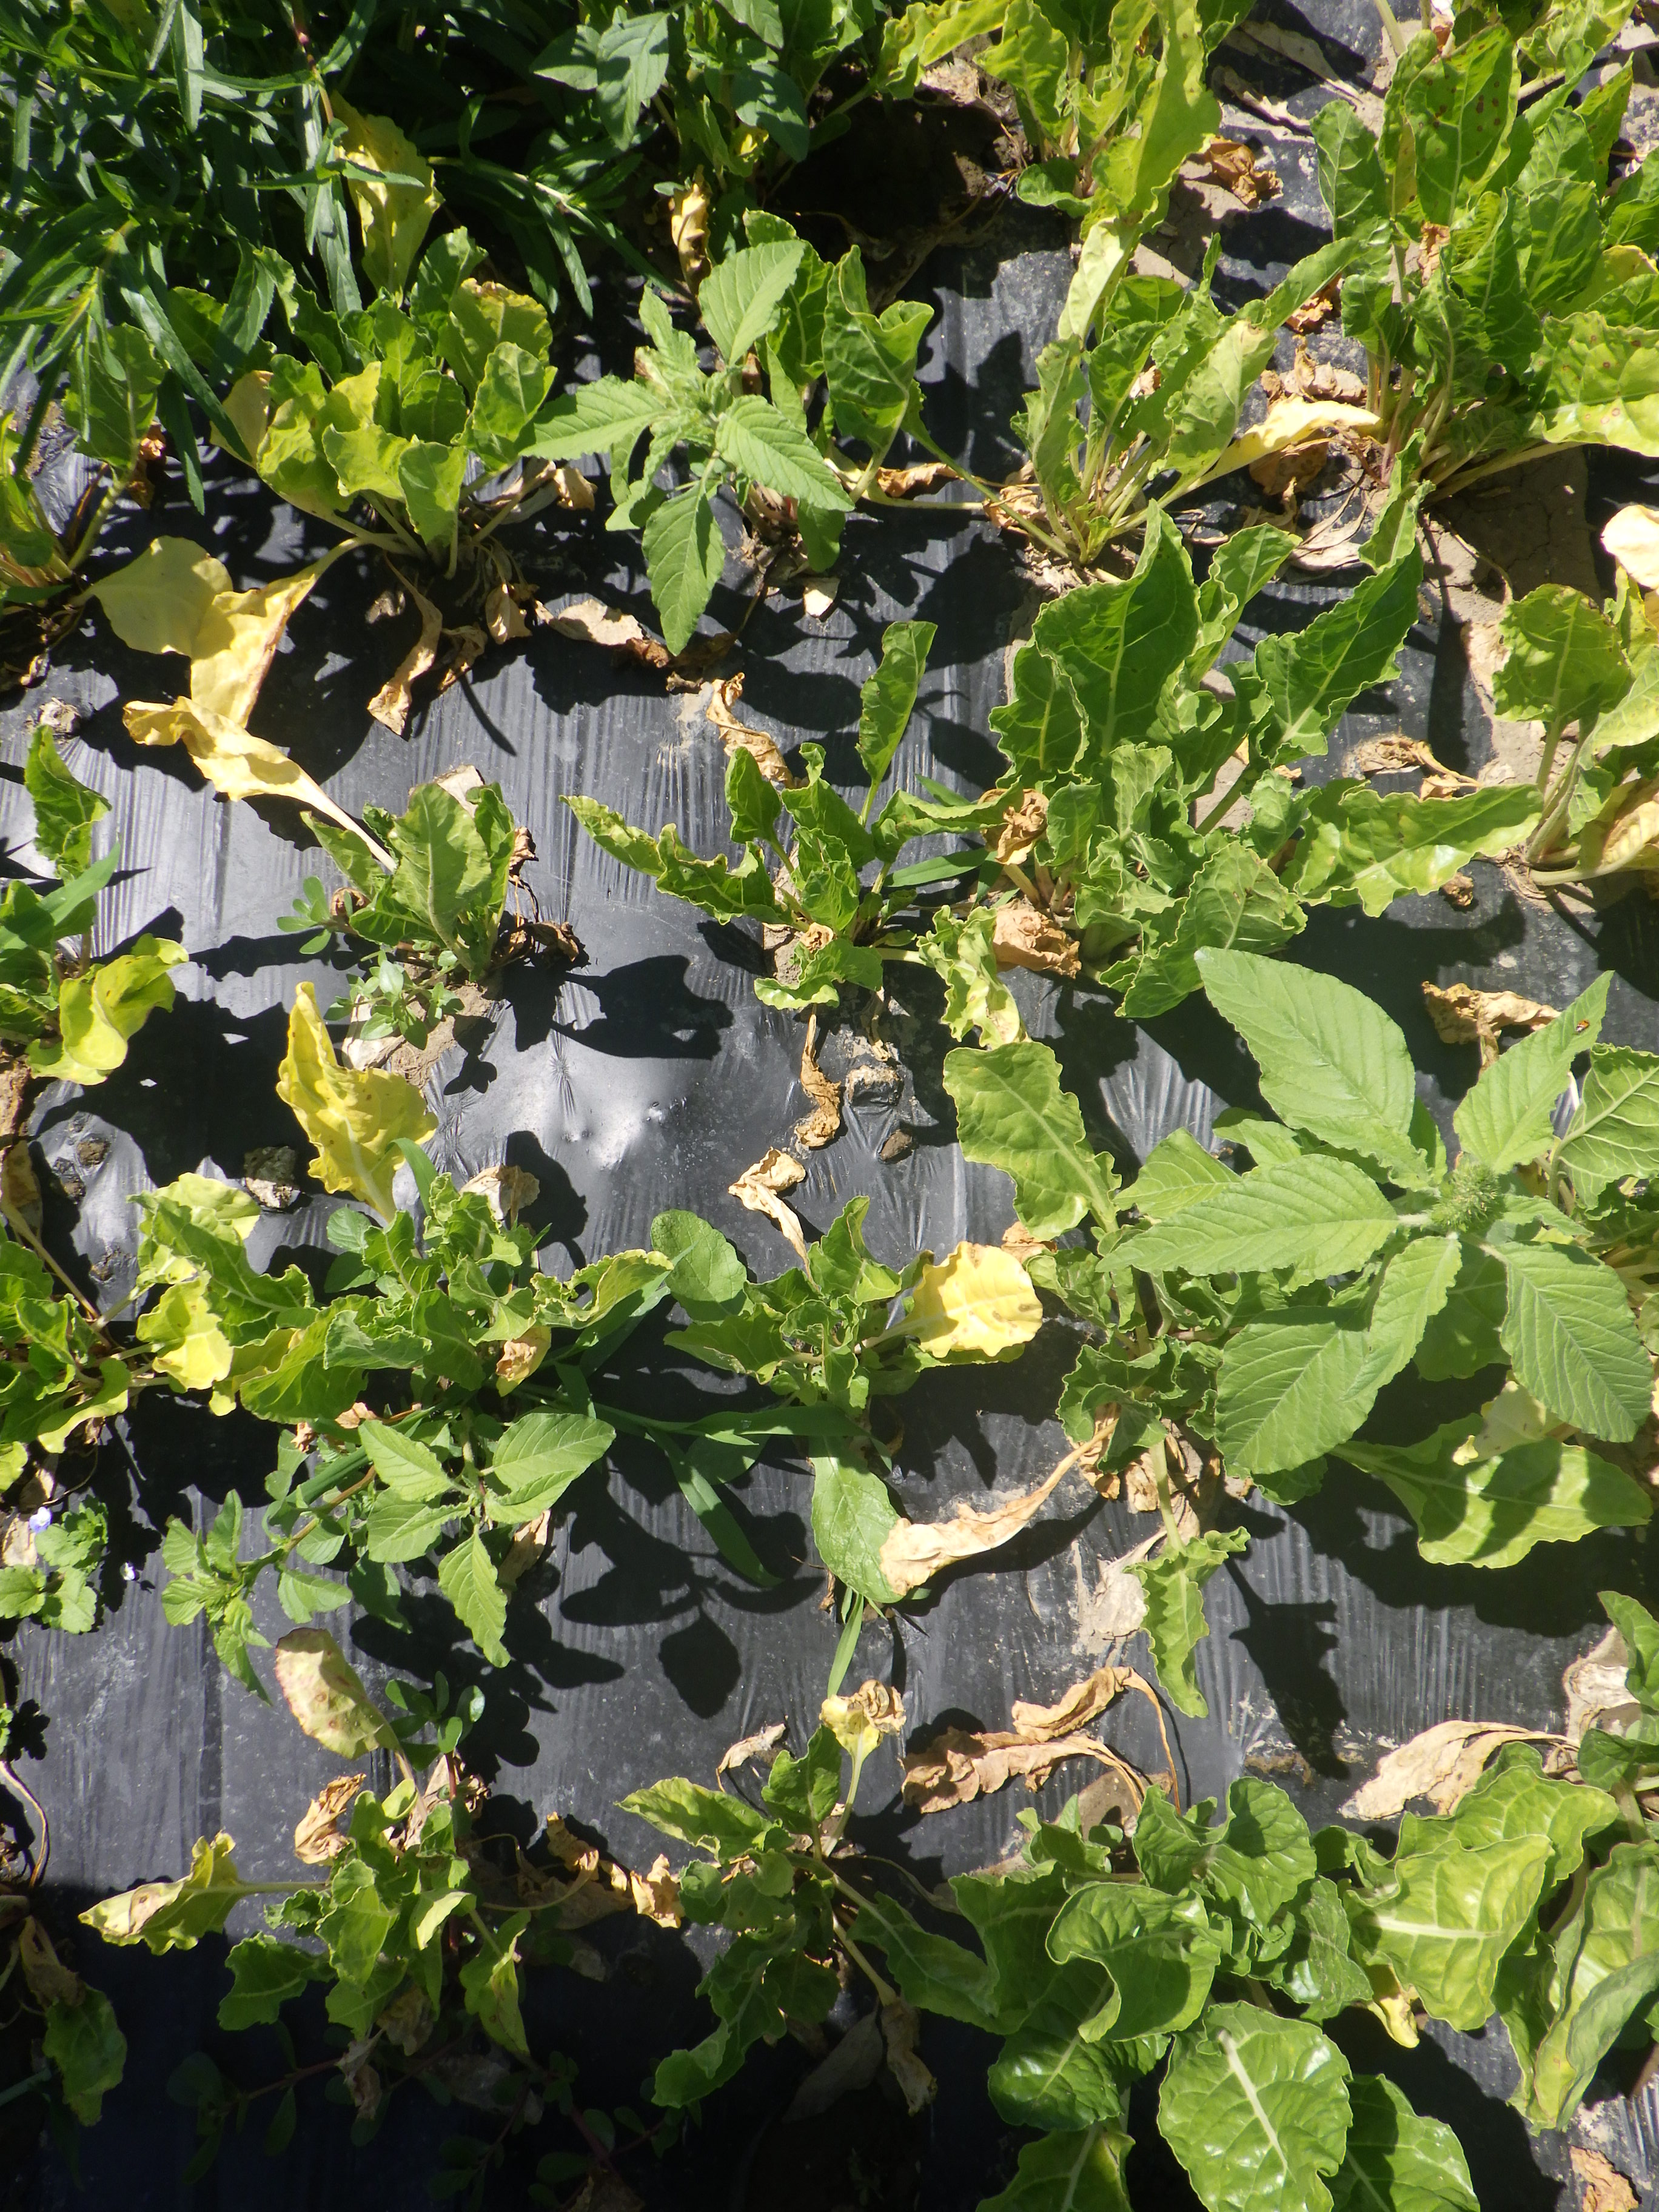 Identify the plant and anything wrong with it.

chard, phoma leaf spot, weeds
